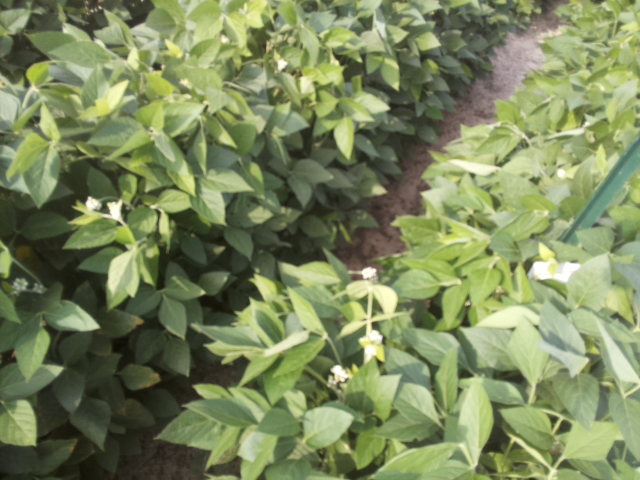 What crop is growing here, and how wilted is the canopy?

soybean, leaflets folding inward at secondary pulvinus with no turgor loss in leaflets or petioles
